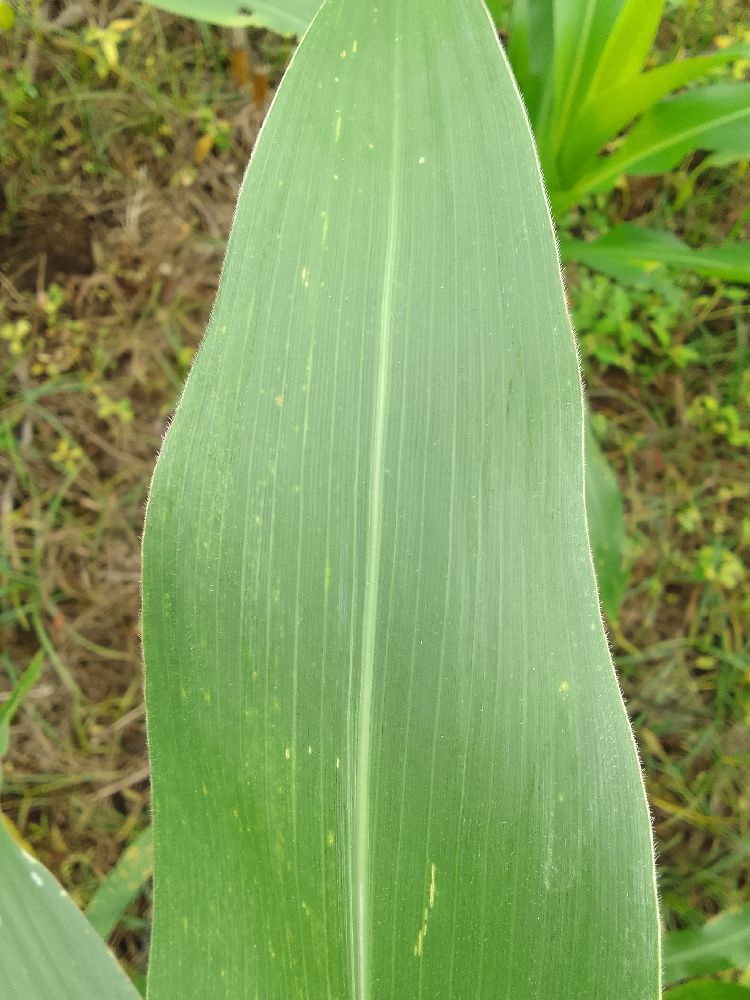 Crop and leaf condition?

maize, healthy
